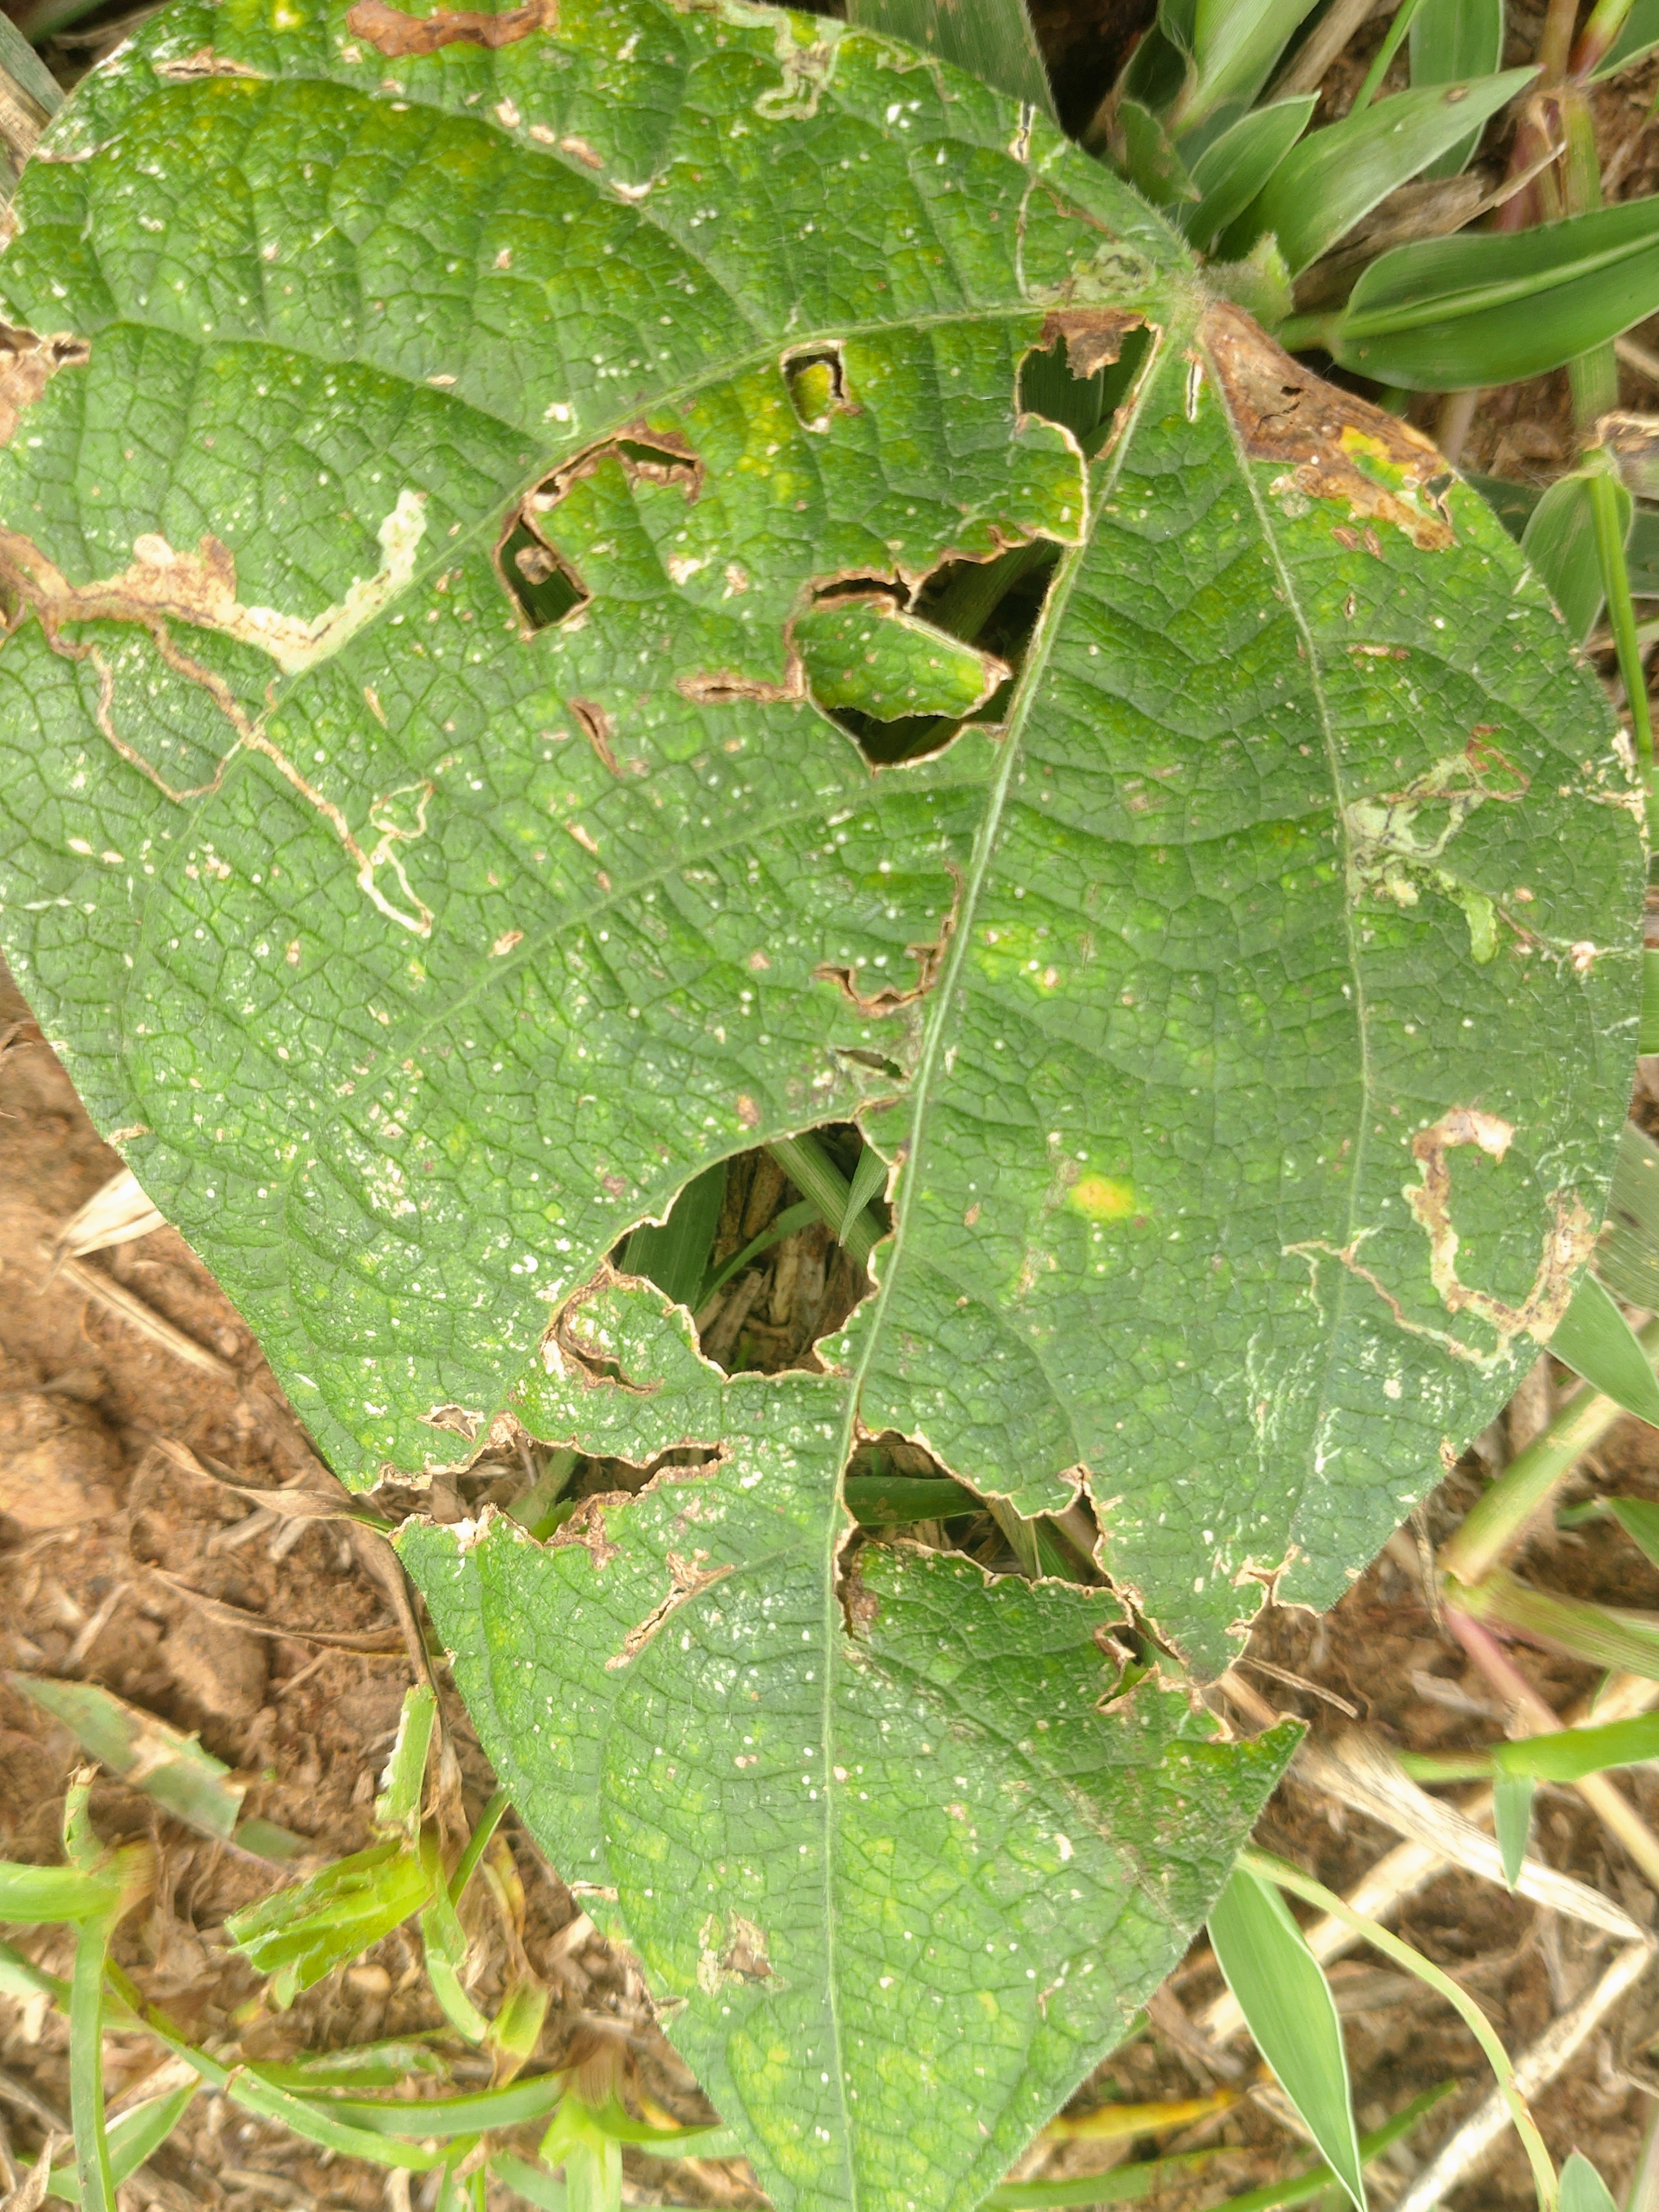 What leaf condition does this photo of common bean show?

anthracnose
